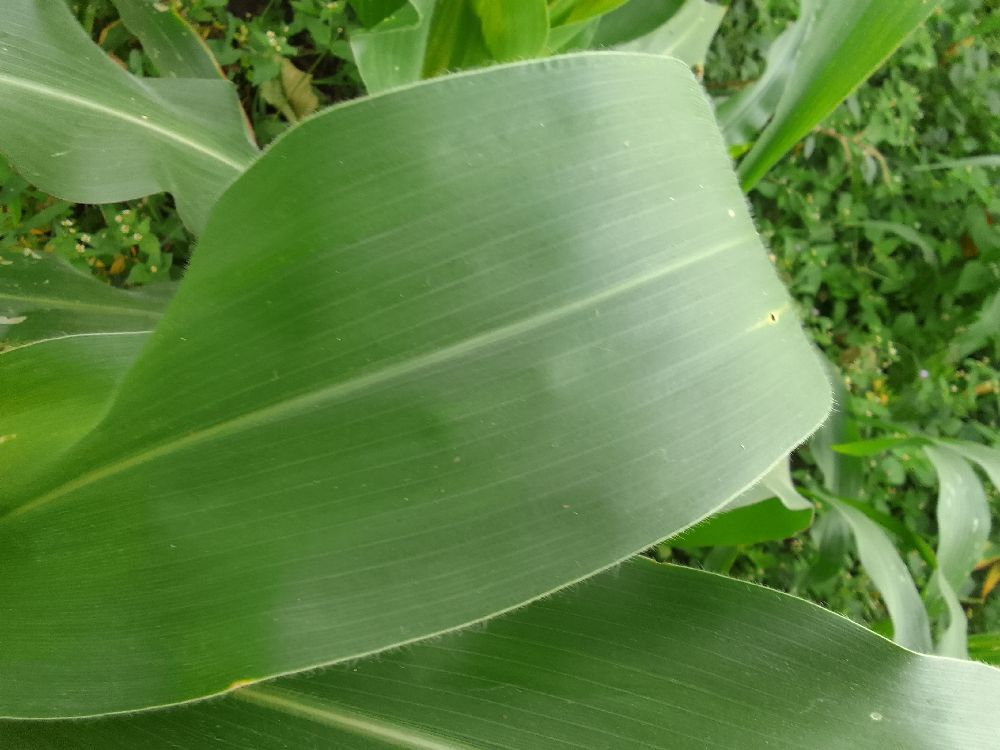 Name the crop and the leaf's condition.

maize, healthy
